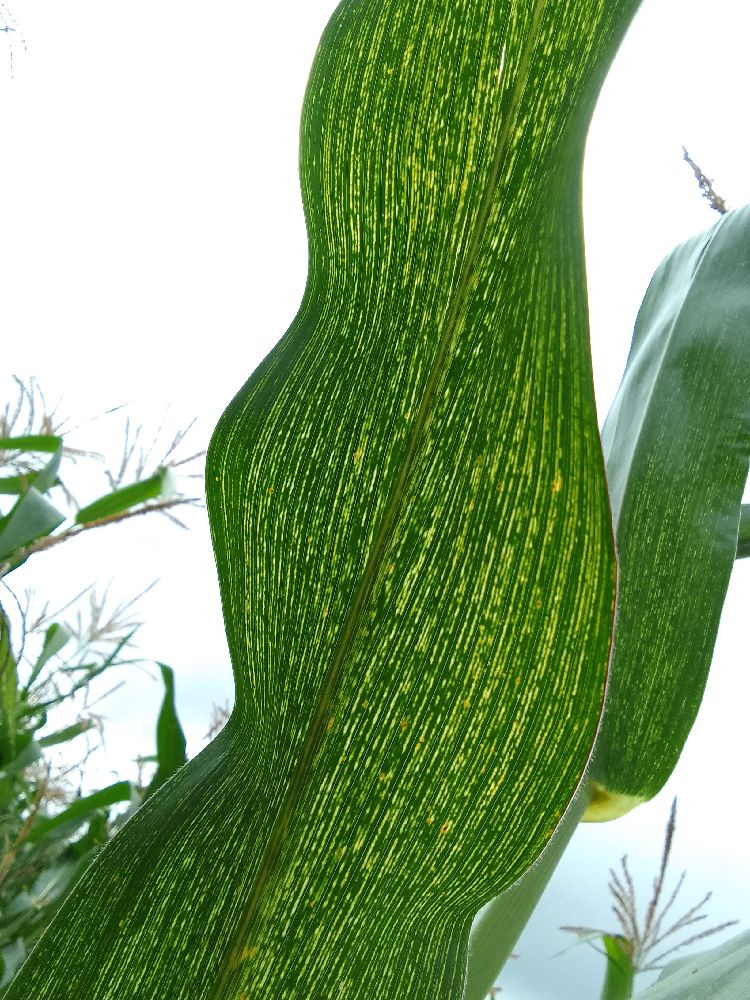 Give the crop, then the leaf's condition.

maize, maize streak virus
